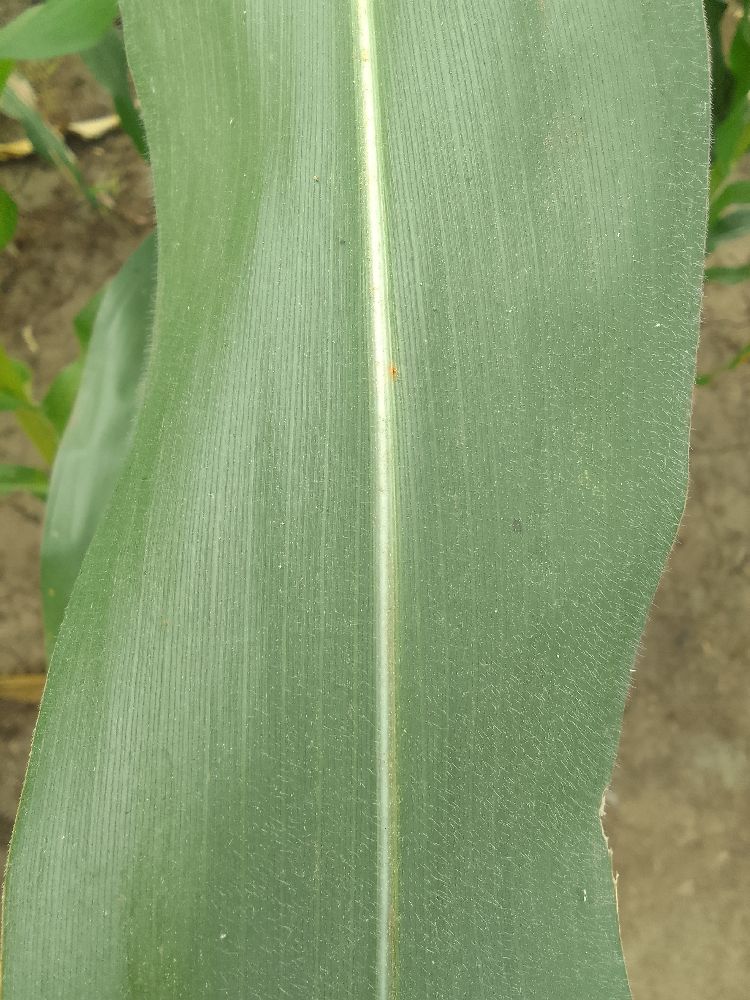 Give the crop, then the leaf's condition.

maize, healthy
